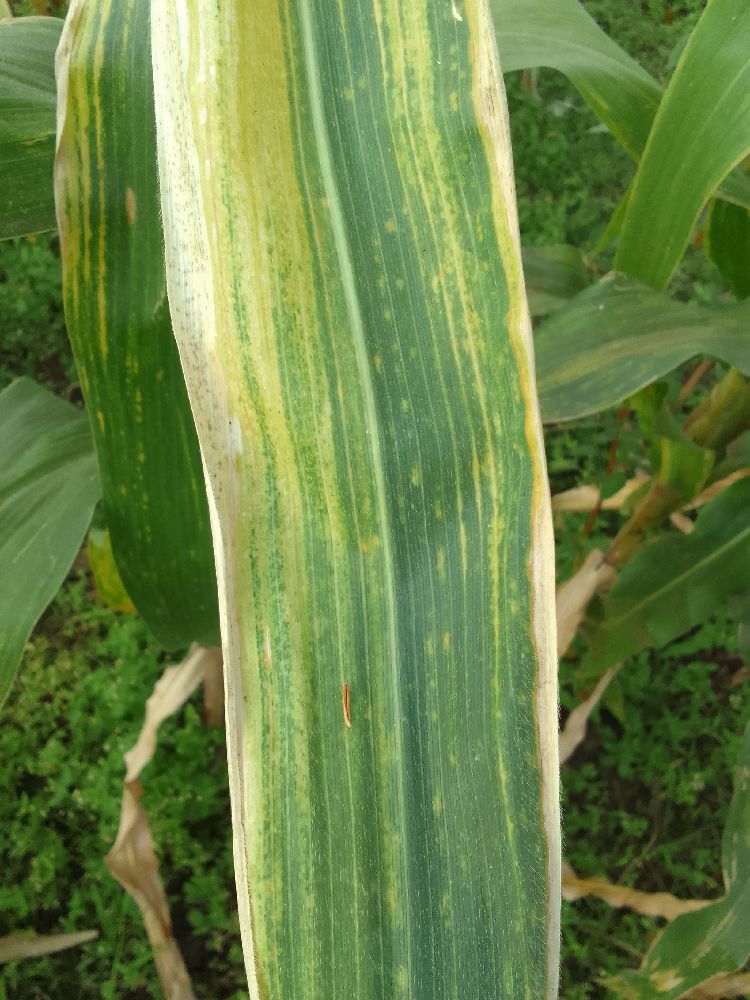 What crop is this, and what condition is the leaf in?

maize, maize lethal necrosis
